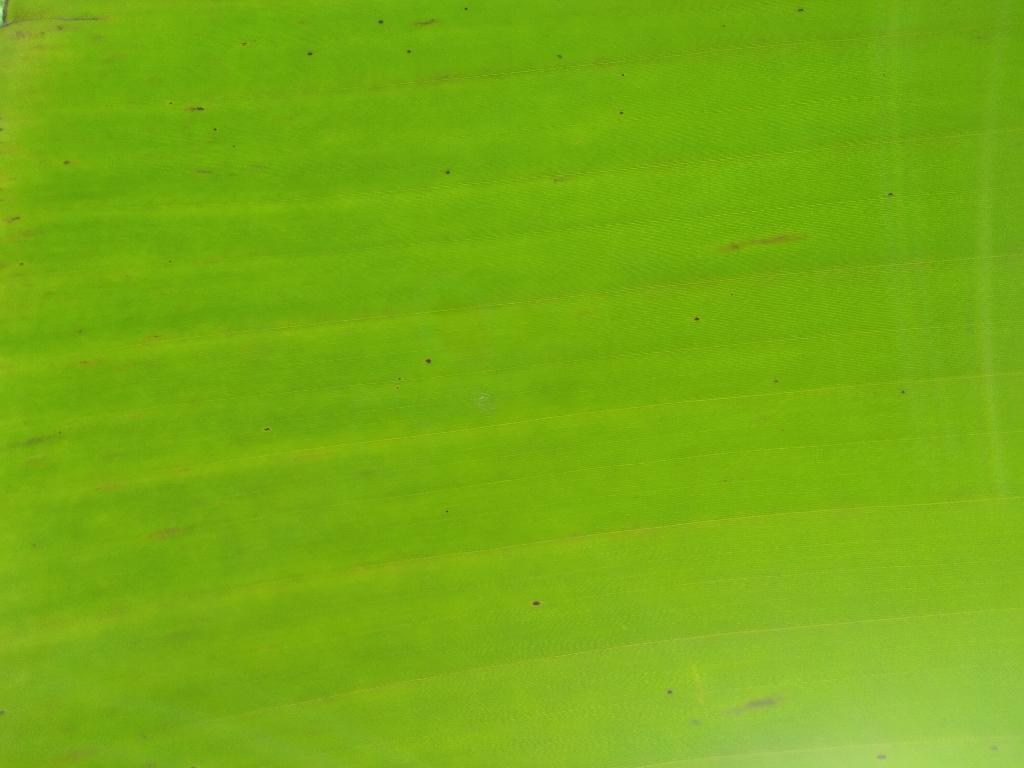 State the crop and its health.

banana, healthy
